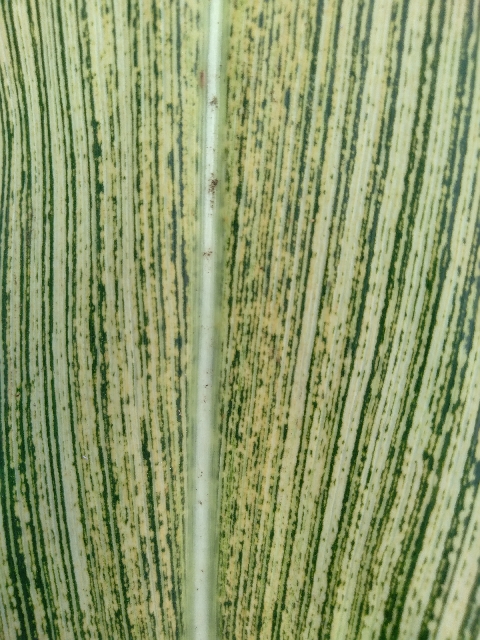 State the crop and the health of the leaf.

maize, maize streak virus
